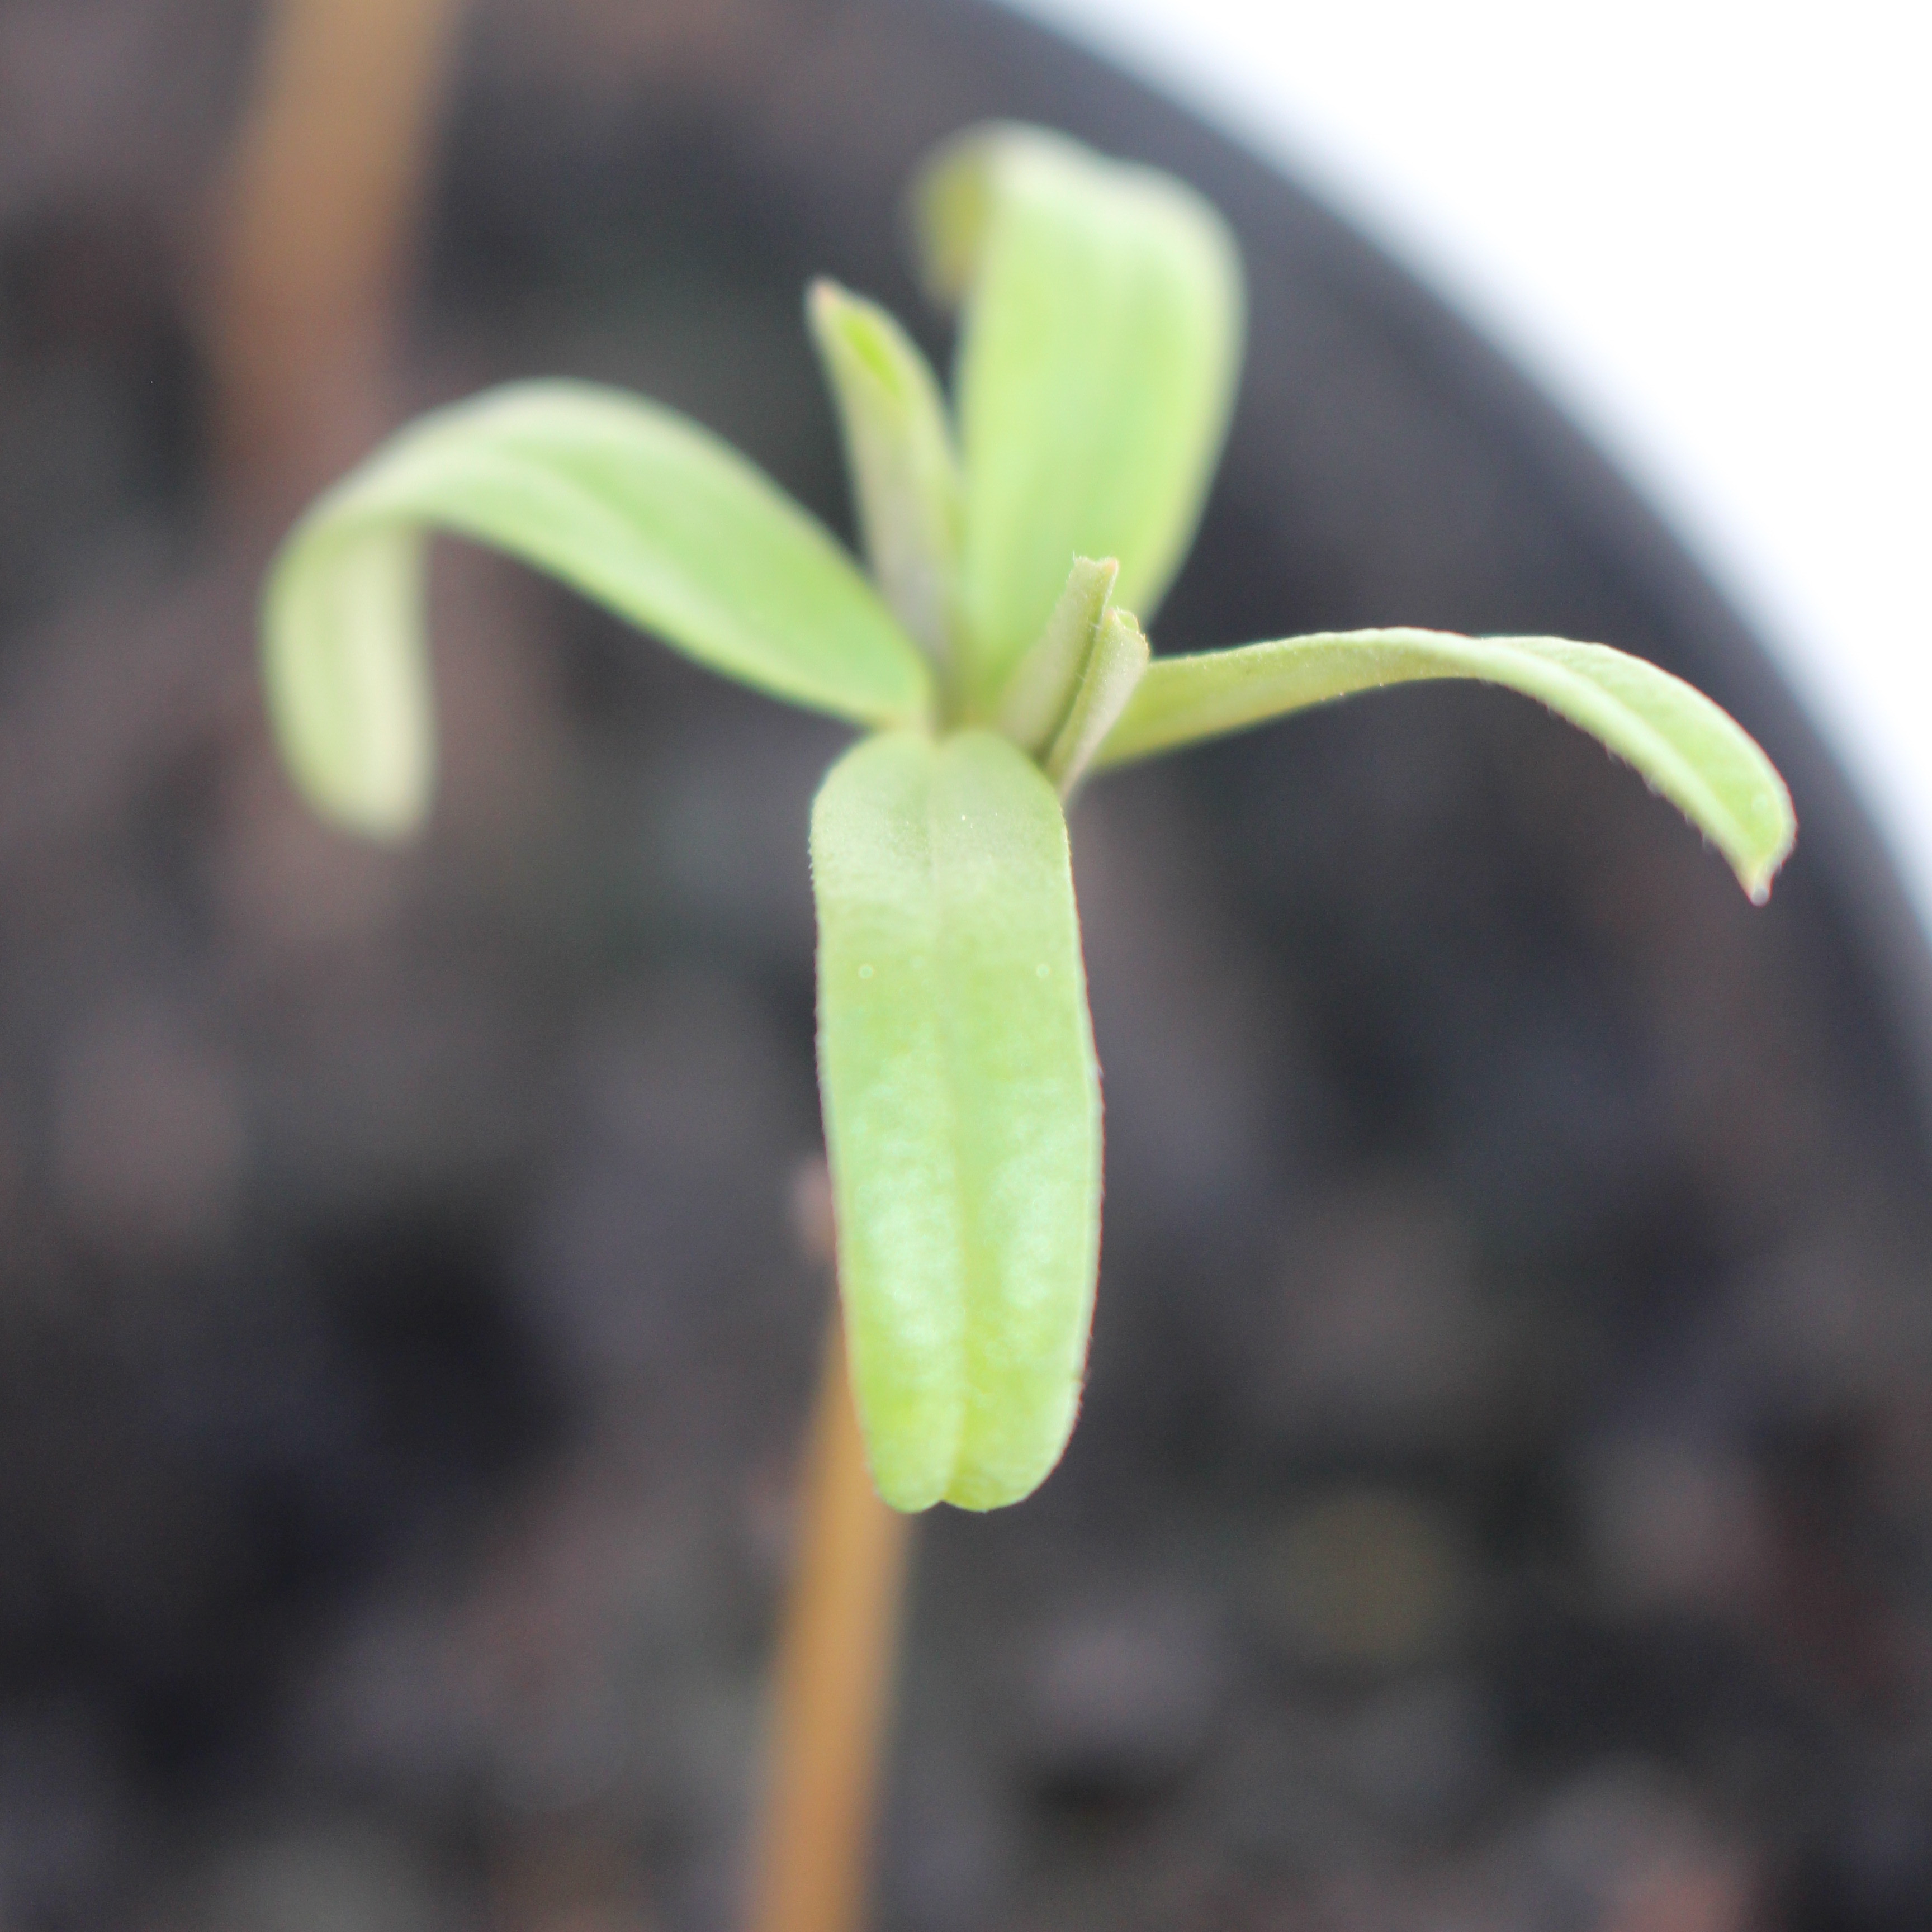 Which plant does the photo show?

Vicia sativa
